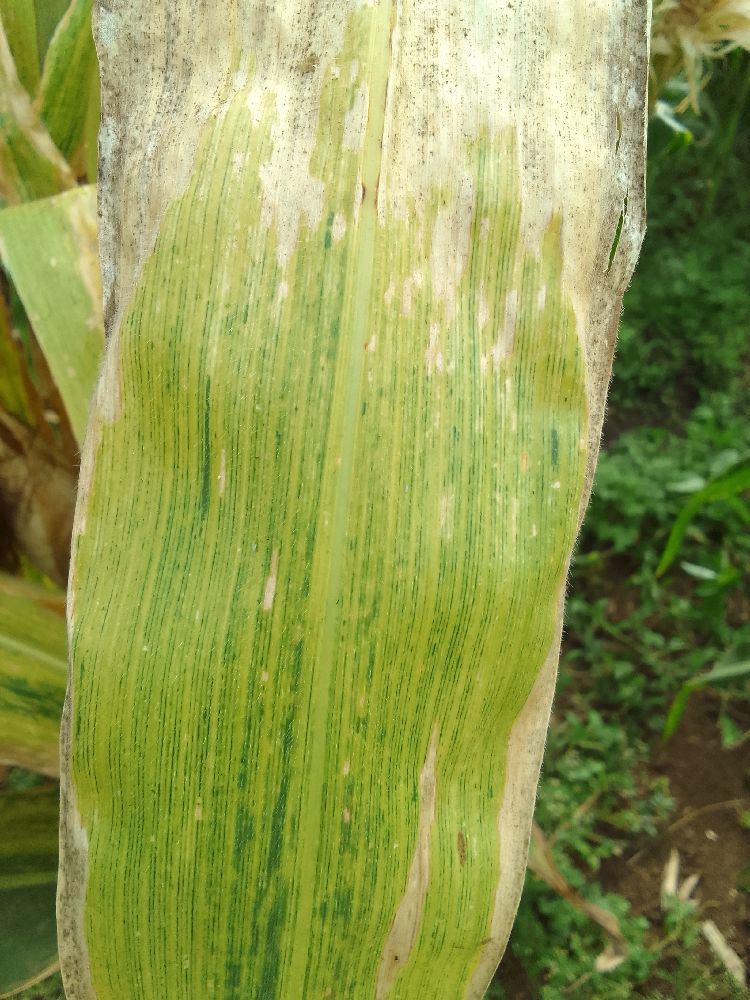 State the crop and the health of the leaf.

maize, maize lethal necrosis
